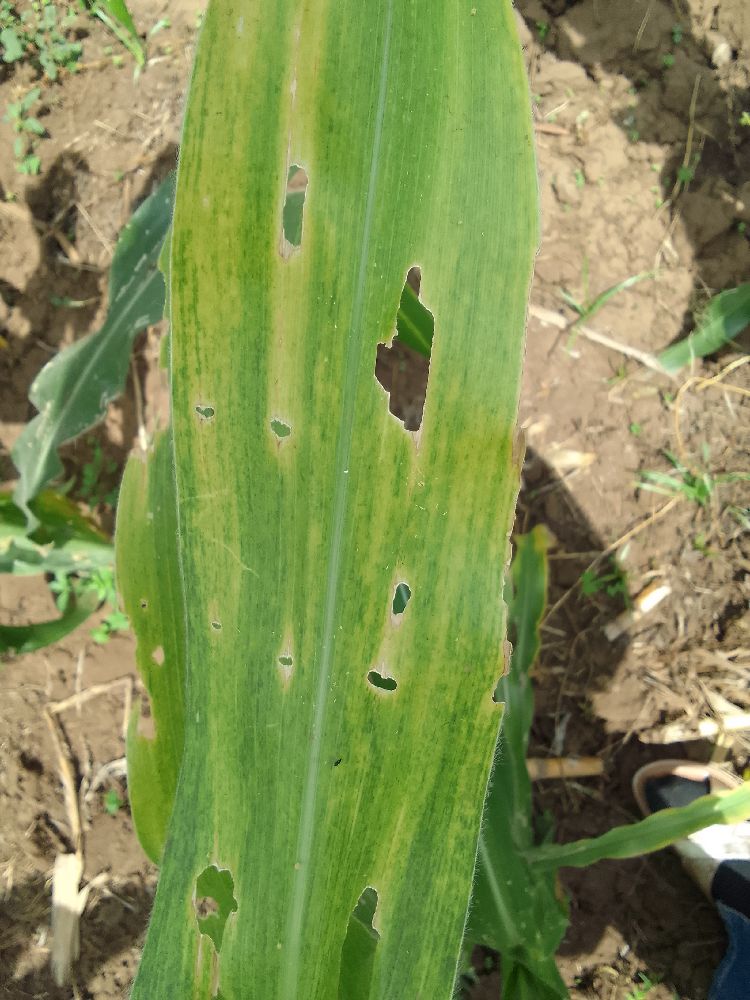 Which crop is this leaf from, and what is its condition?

maize, maize lethal necrosis
